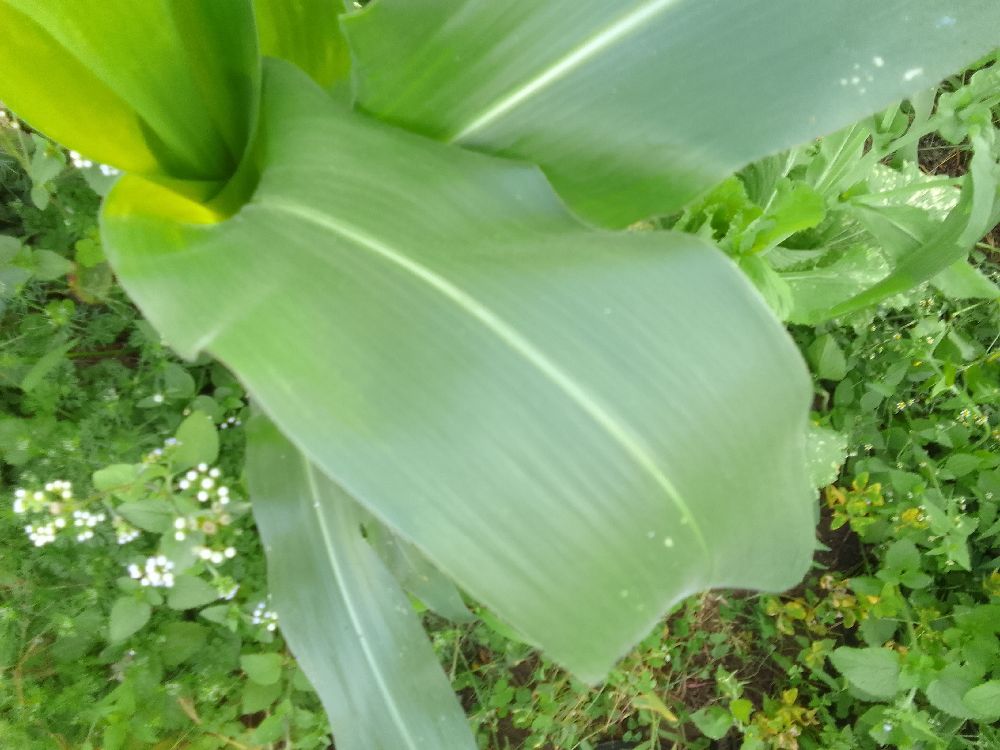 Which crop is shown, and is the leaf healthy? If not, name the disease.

maize, healthy
